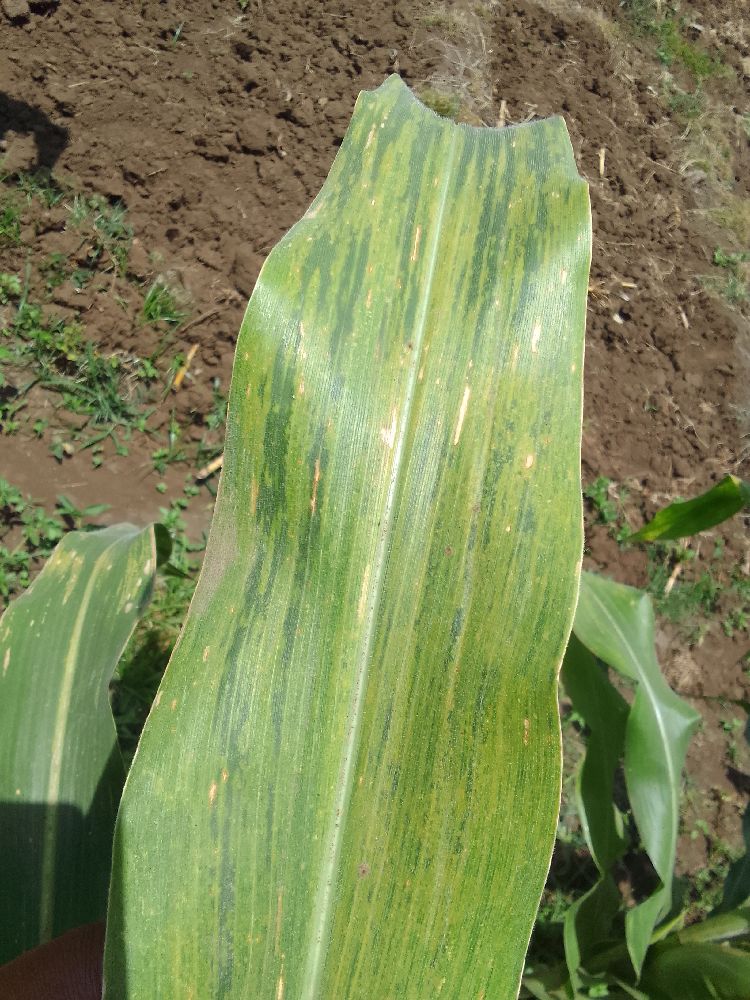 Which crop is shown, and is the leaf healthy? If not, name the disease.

maize, maize lethal necrosis
